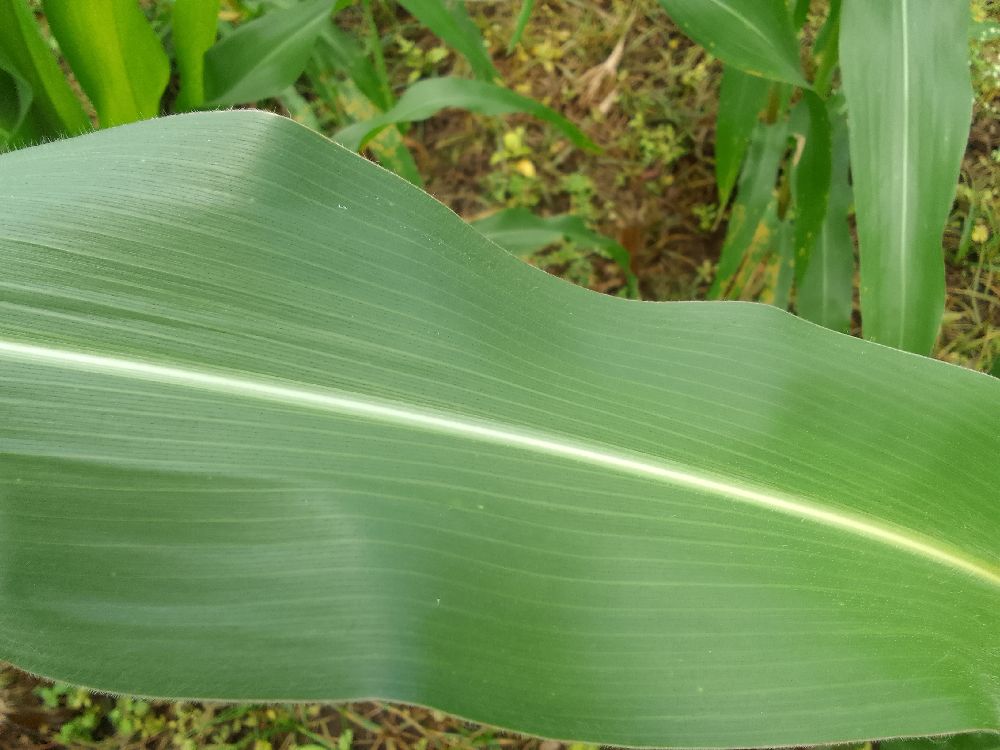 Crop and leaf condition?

maize, healthy
